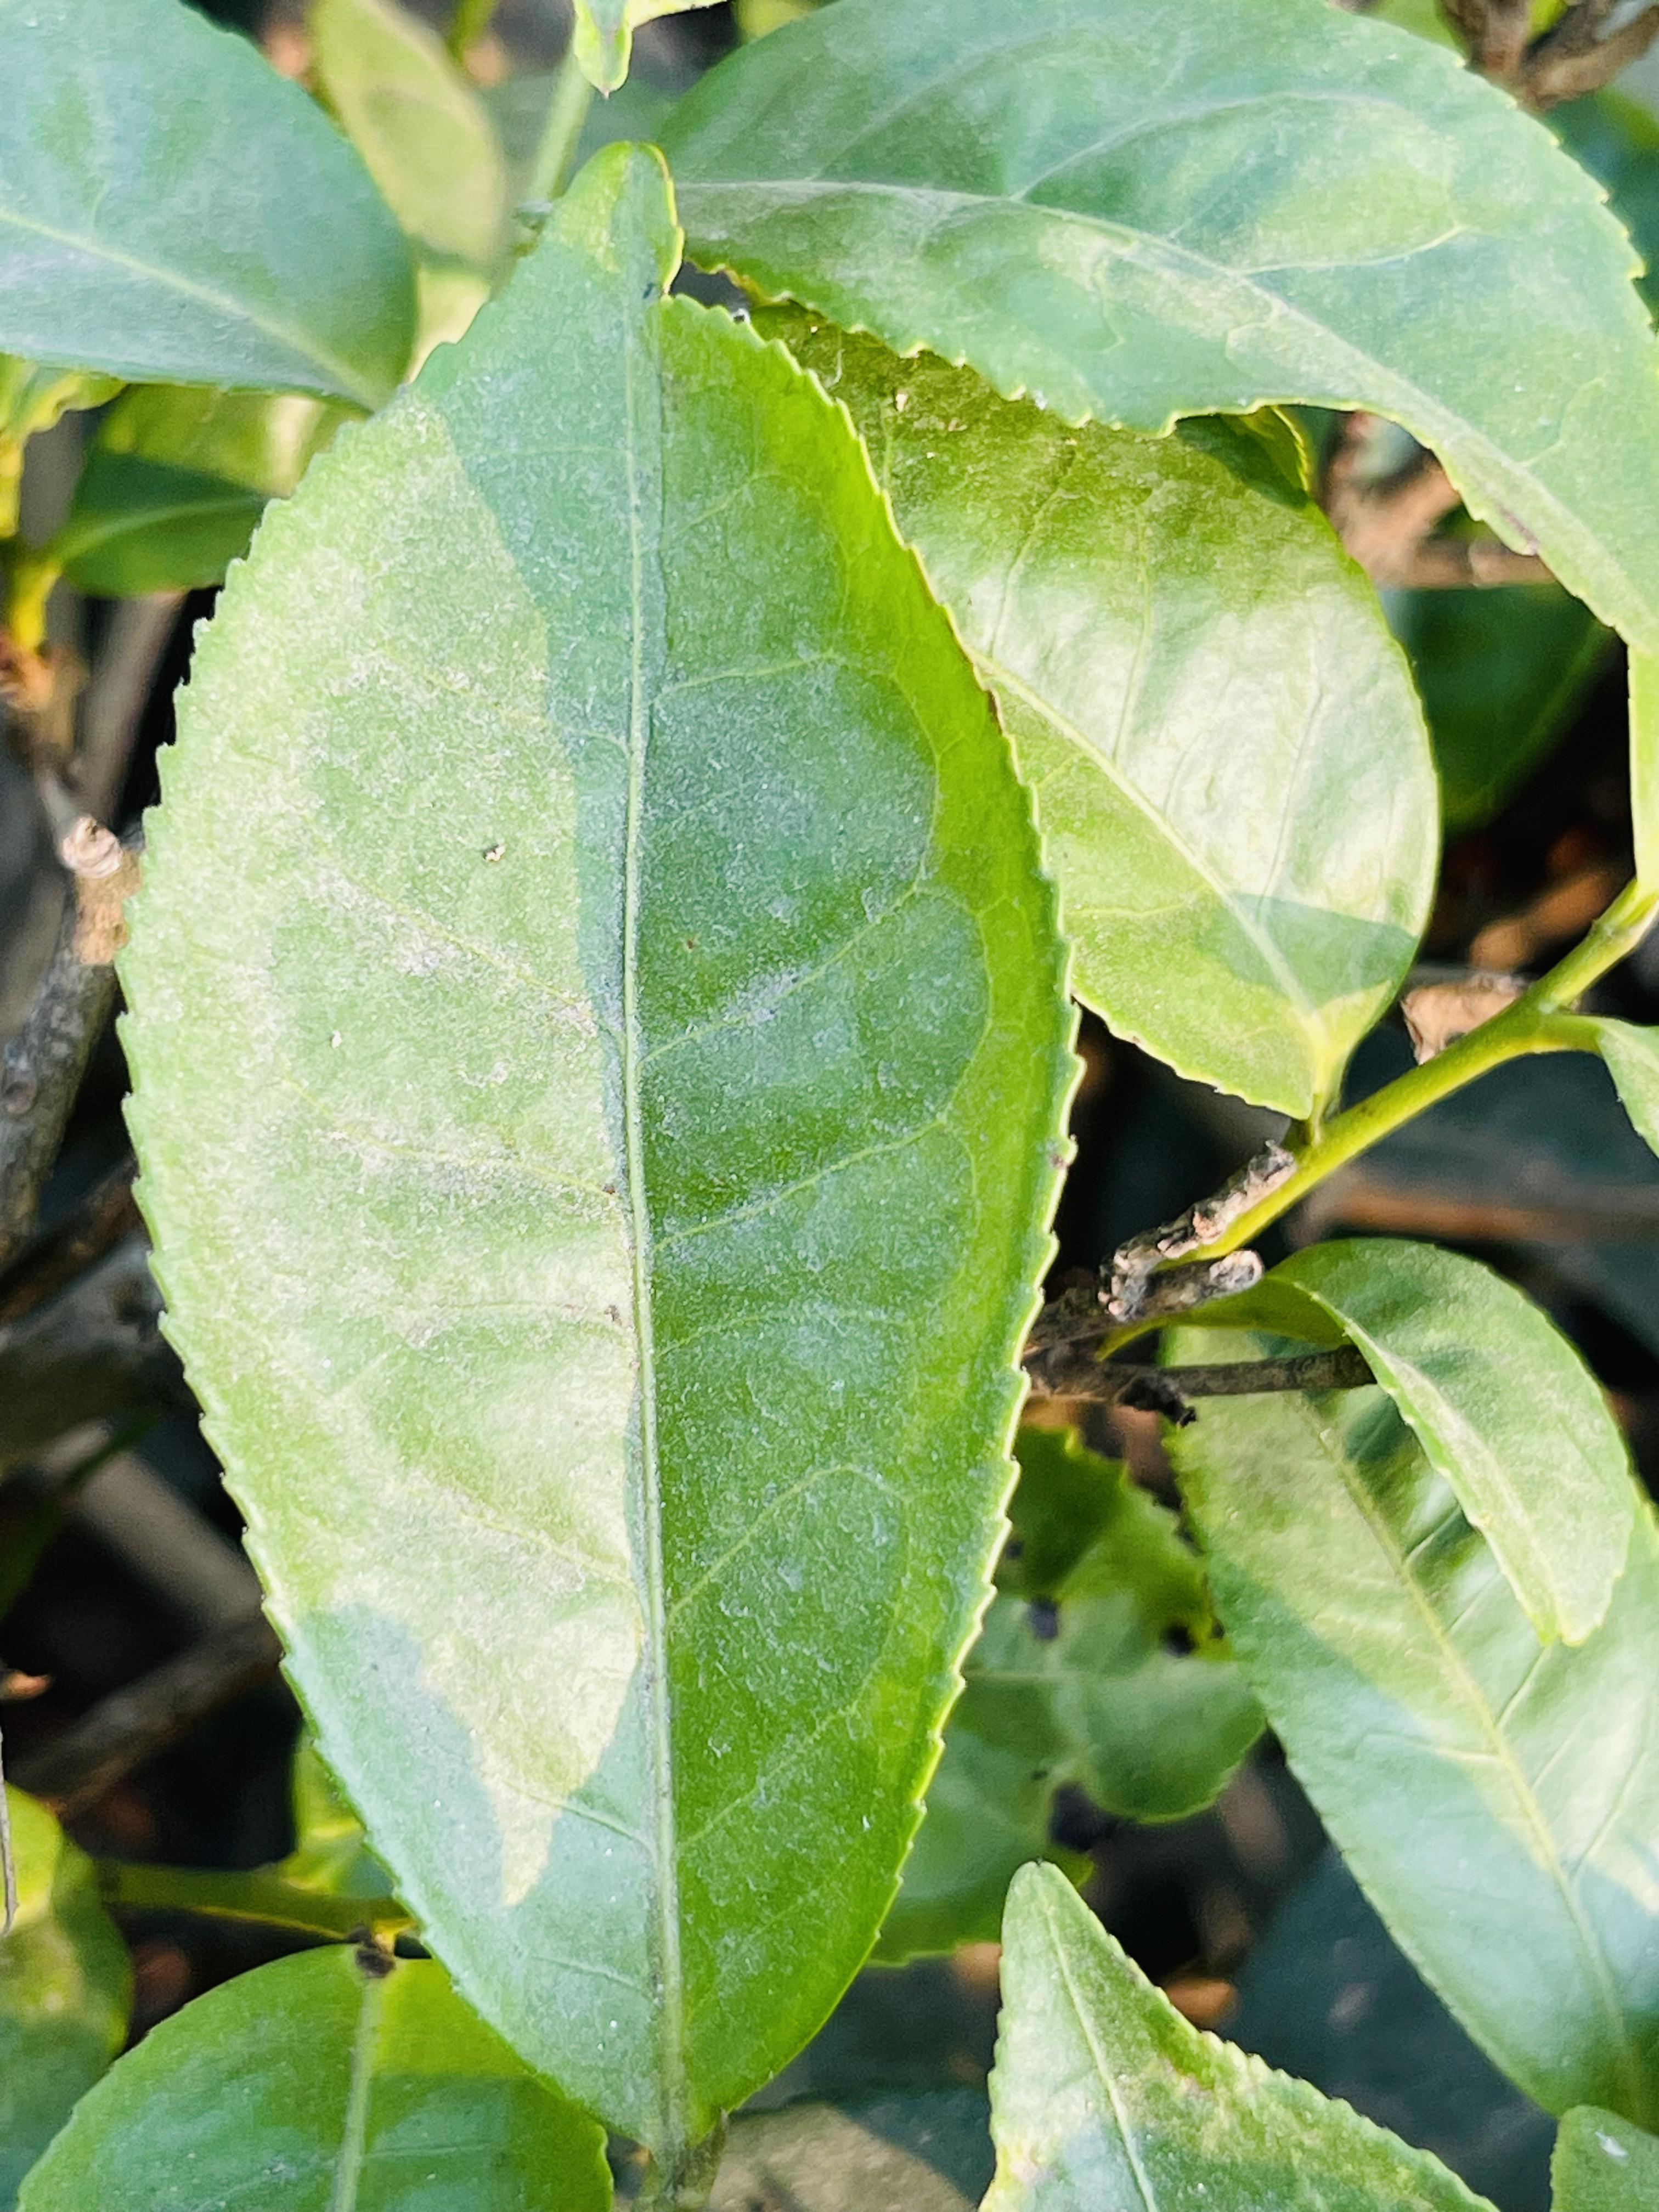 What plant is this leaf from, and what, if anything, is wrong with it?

tea, healthy leaf
